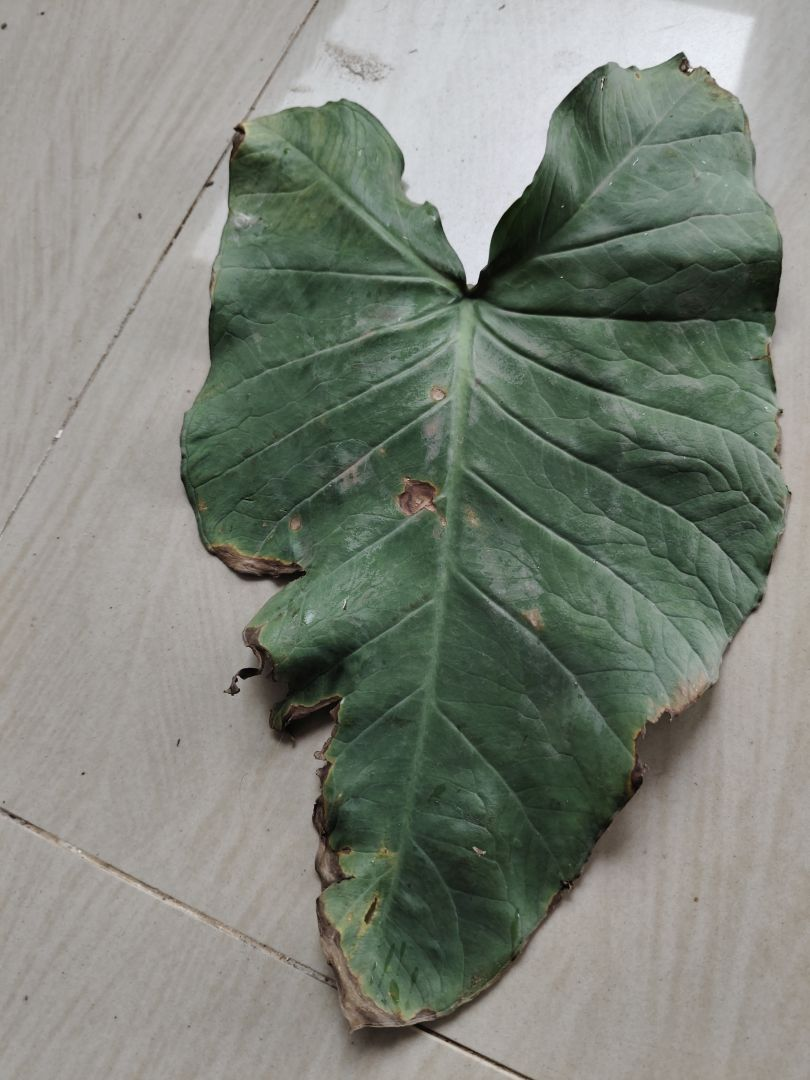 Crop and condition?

taro, leaf blight
